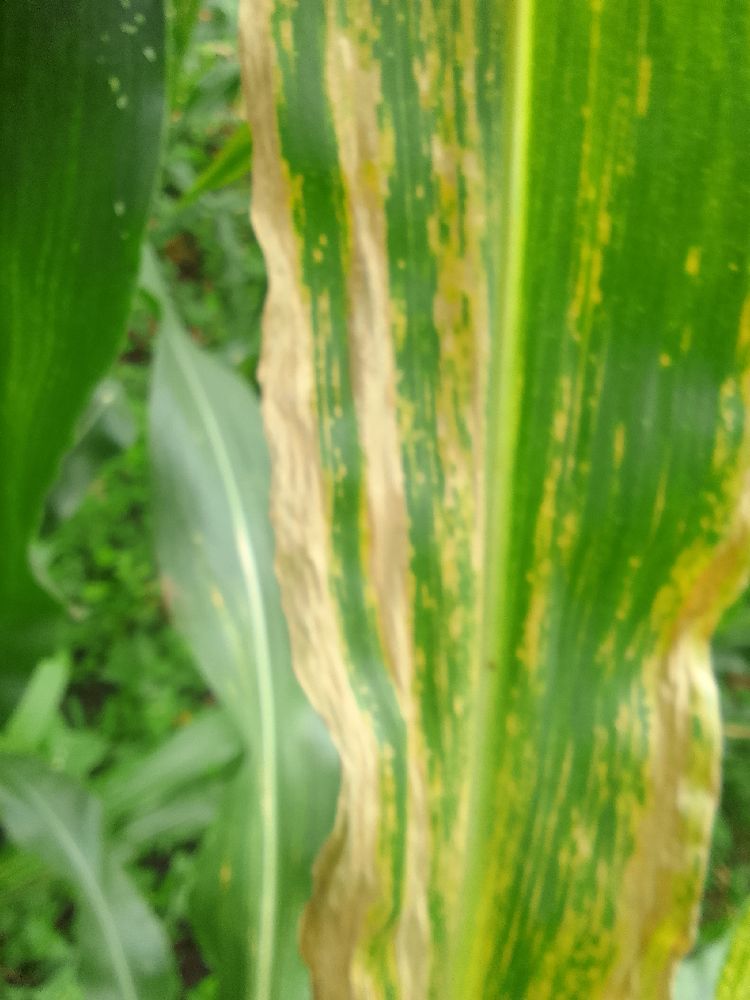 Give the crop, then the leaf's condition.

maize, maize lethal necrosis
